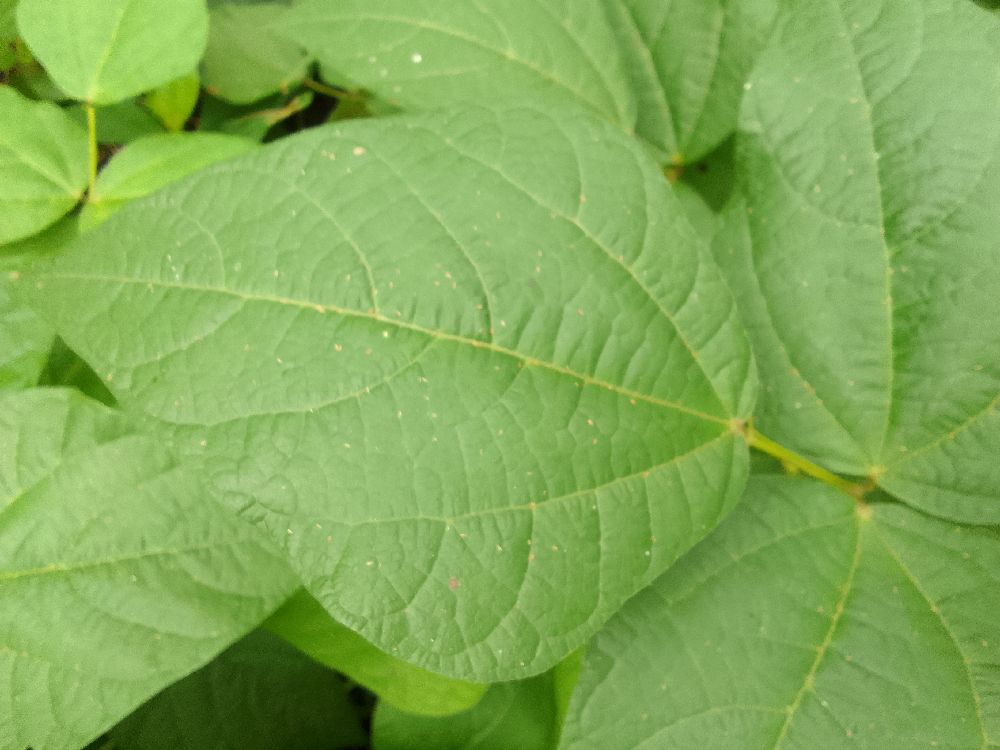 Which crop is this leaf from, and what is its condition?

common bean, healthy
